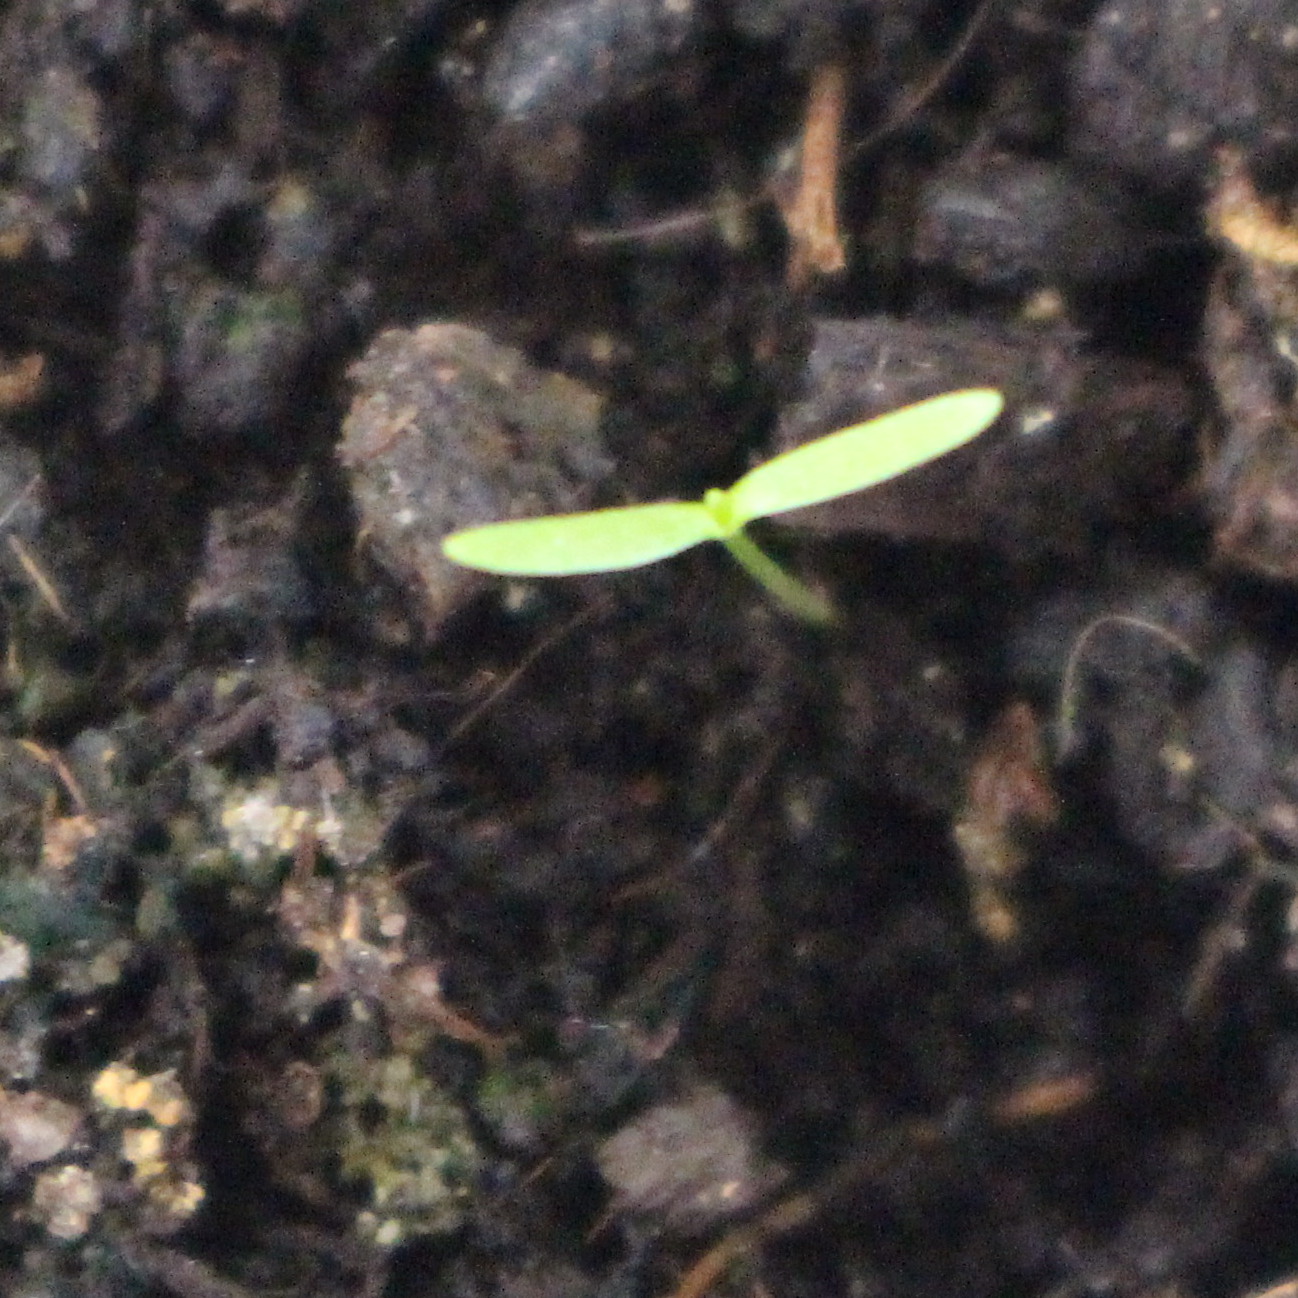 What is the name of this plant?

Papaver rhoeas
